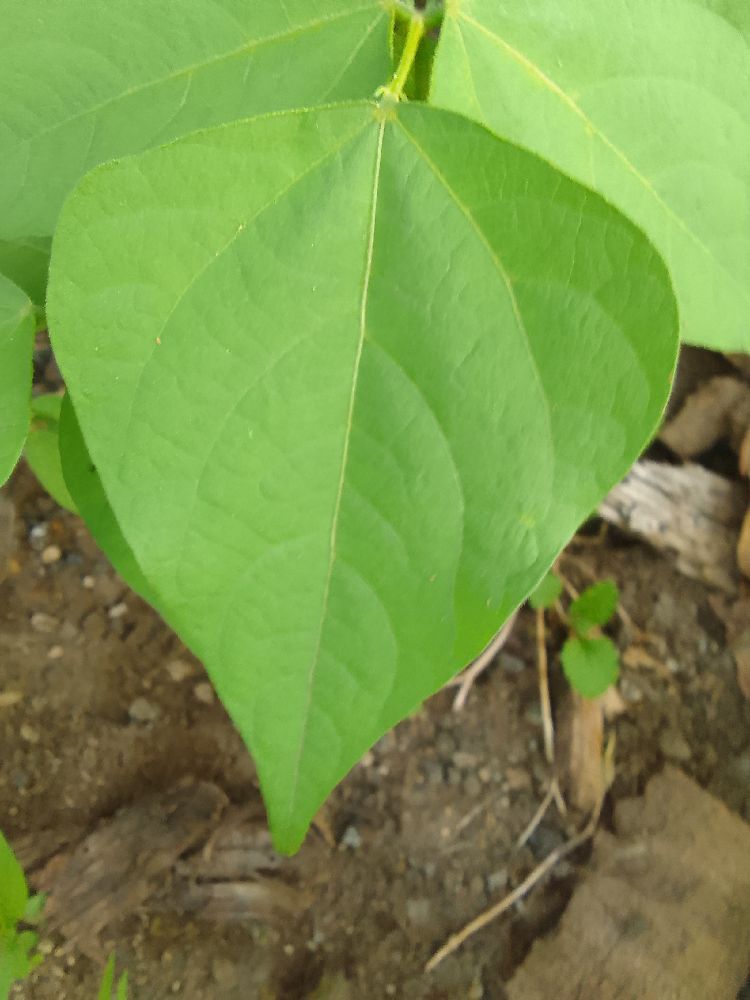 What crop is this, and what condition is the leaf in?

common bean, healthy
